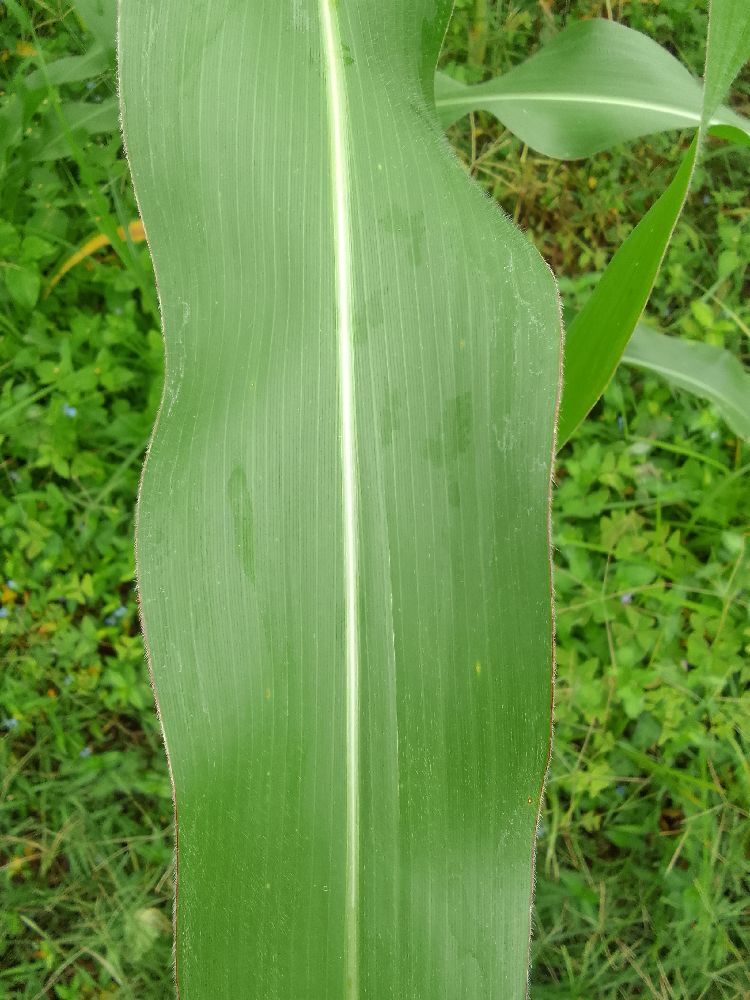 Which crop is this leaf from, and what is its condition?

maize, healthy
